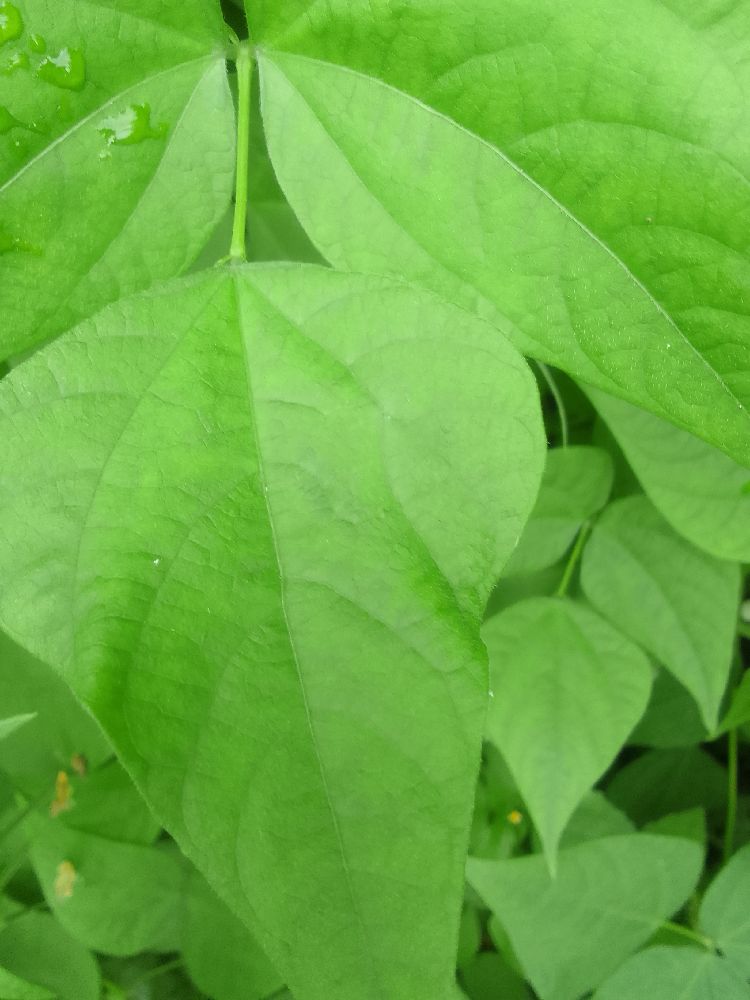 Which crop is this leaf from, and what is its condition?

common bean, healthy
